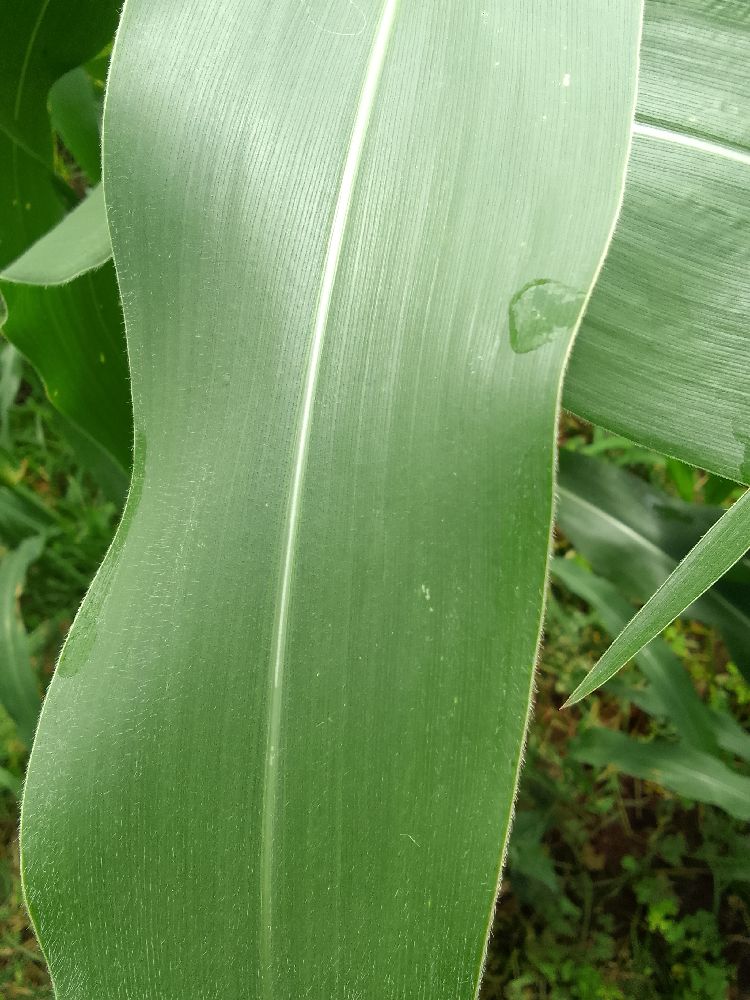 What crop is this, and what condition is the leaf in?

maize, healthy
